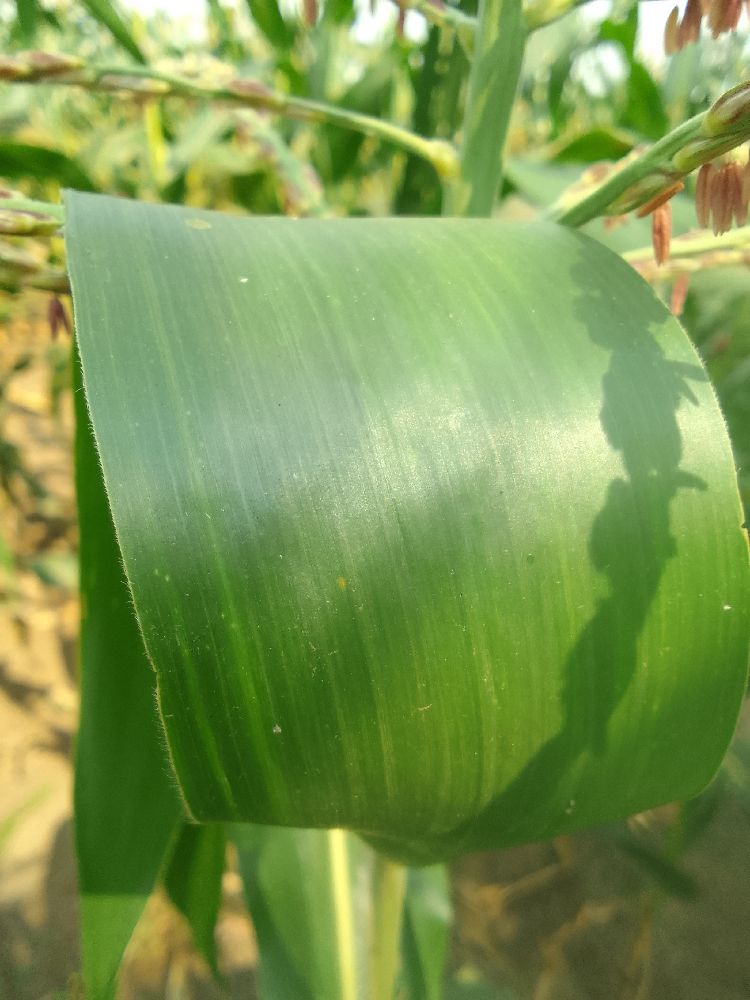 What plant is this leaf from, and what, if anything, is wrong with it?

maize, healthy
